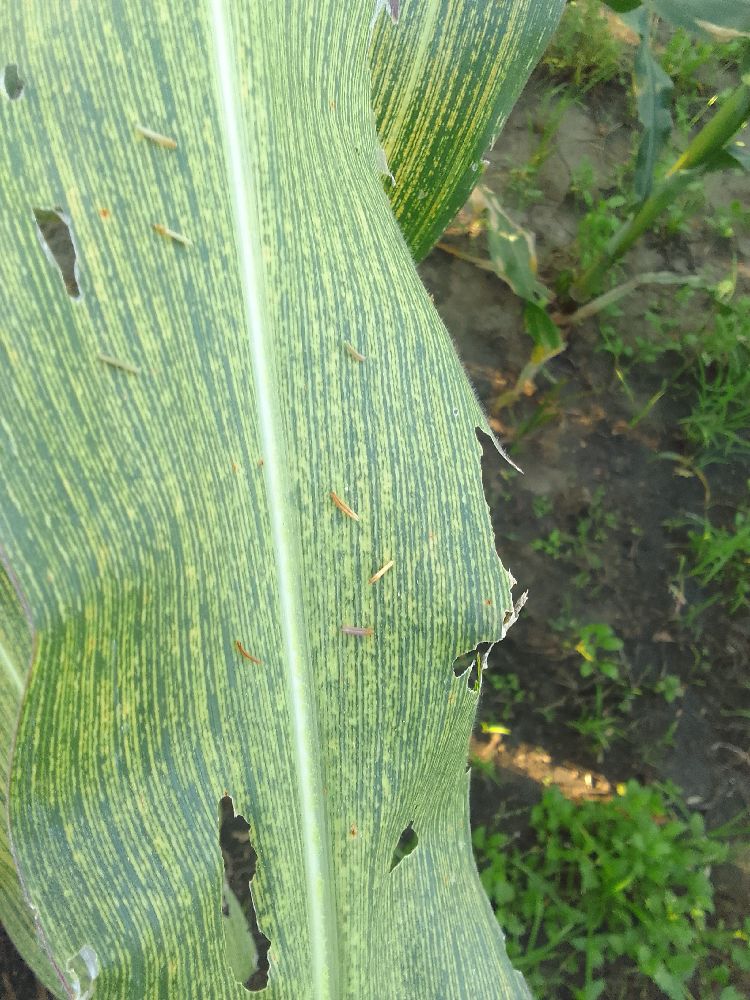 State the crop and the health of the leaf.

maize, maize streak virus
